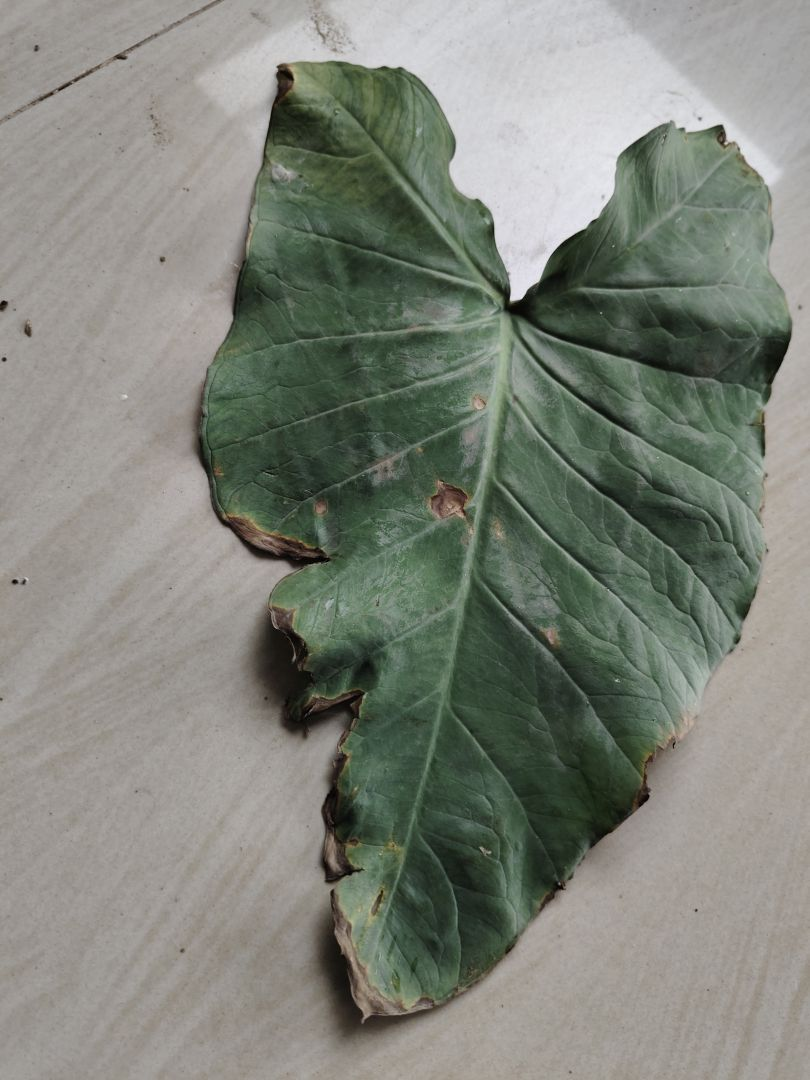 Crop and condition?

taro, leaf blight
